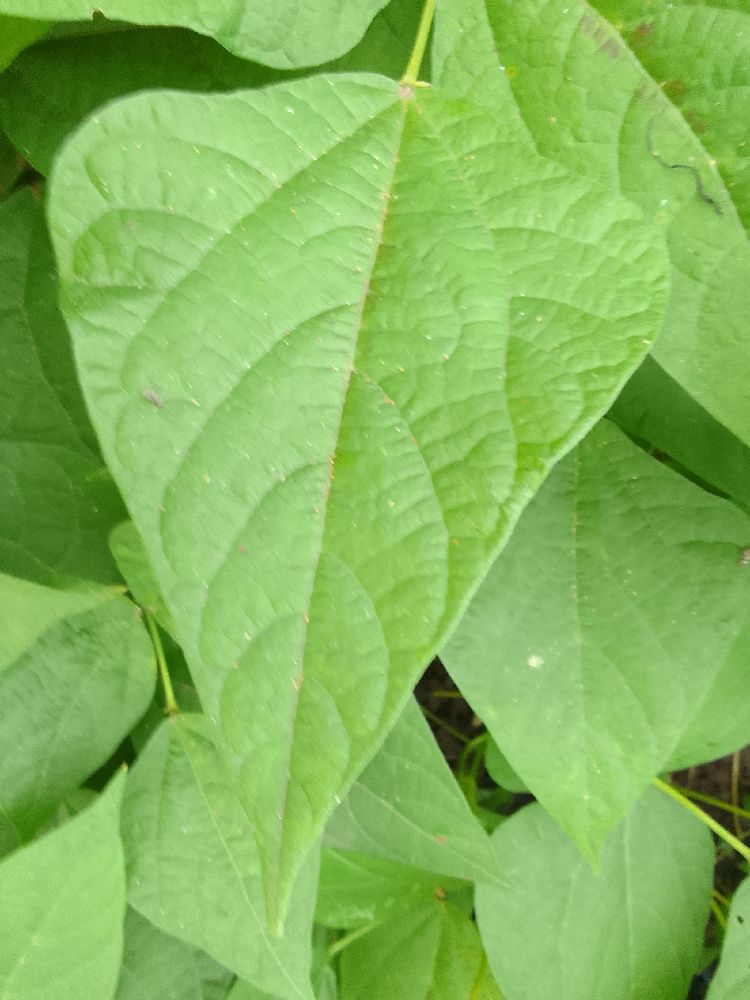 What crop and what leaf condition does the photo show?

common bean, healthy
